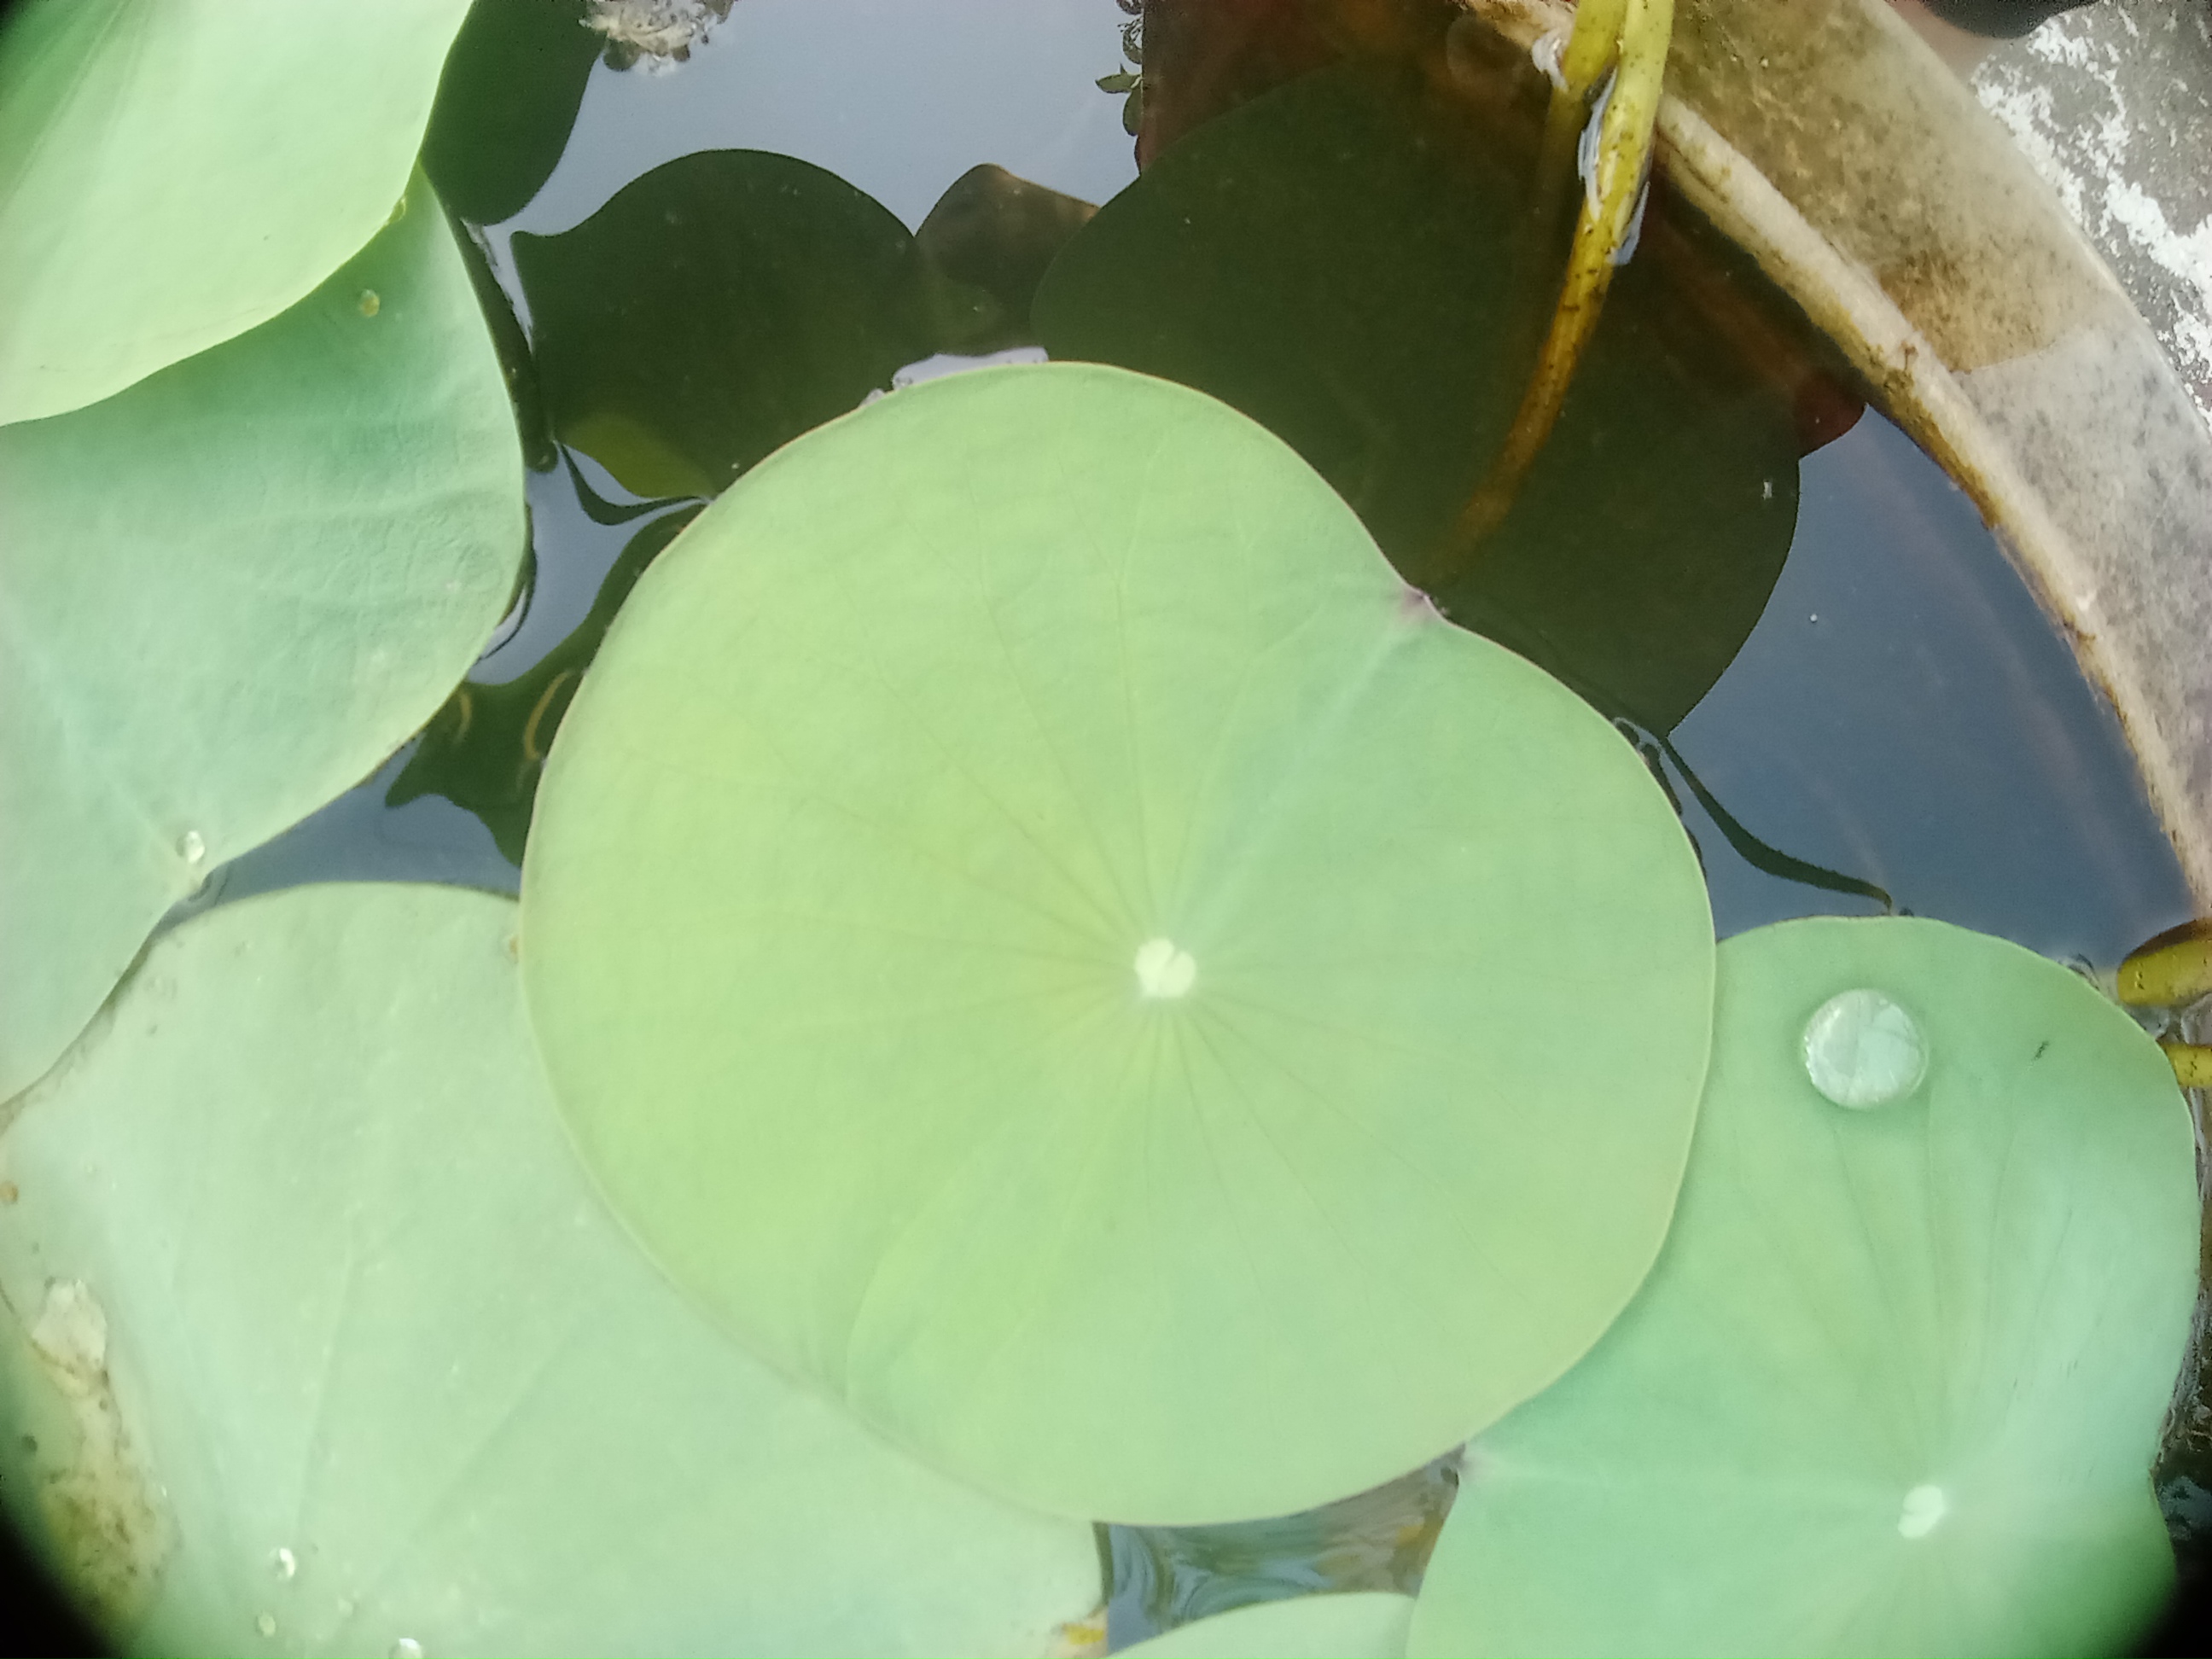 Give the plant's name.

lotus
